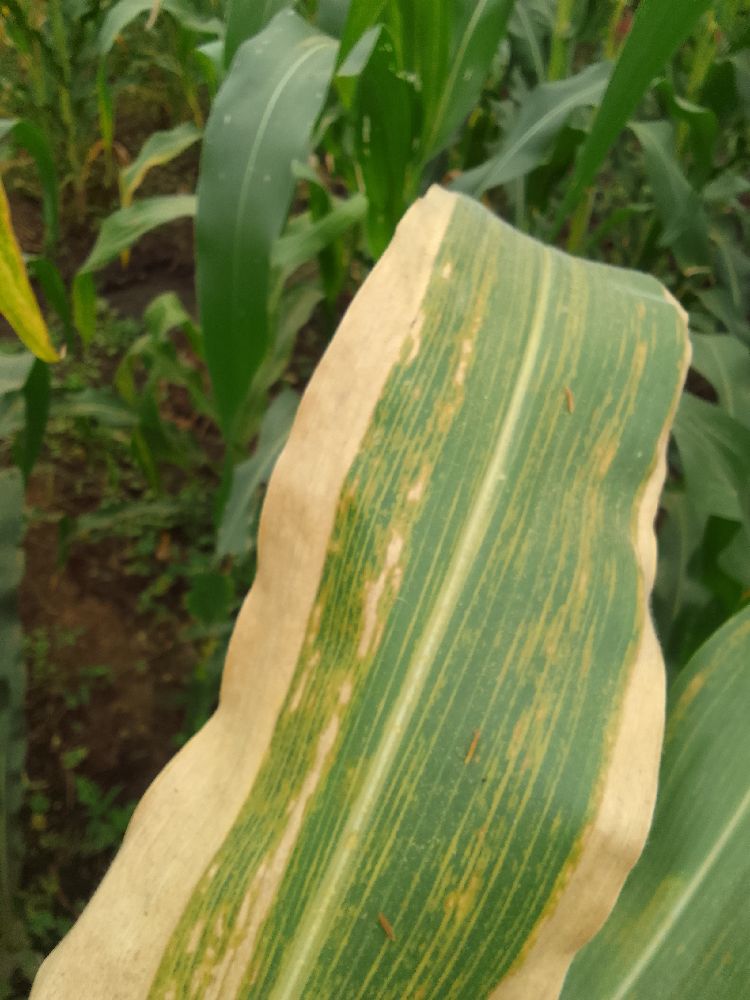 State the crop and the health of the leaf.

maize, maize lethal necrosis
